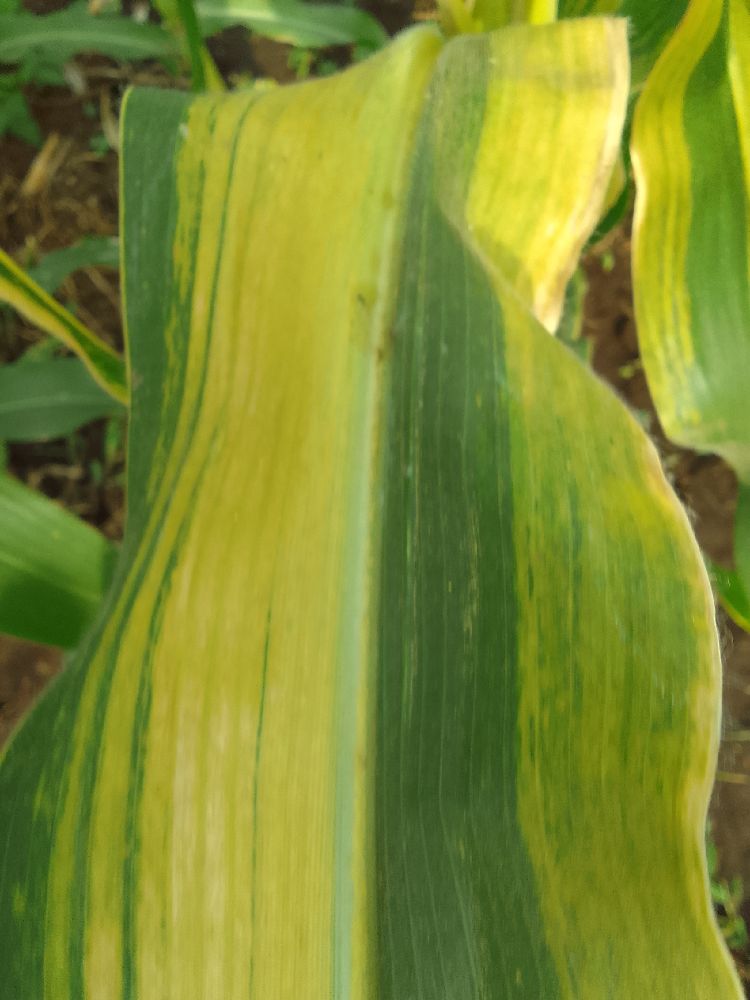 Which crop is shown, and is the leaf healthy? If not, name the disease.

maize, maize lethal necrosis
